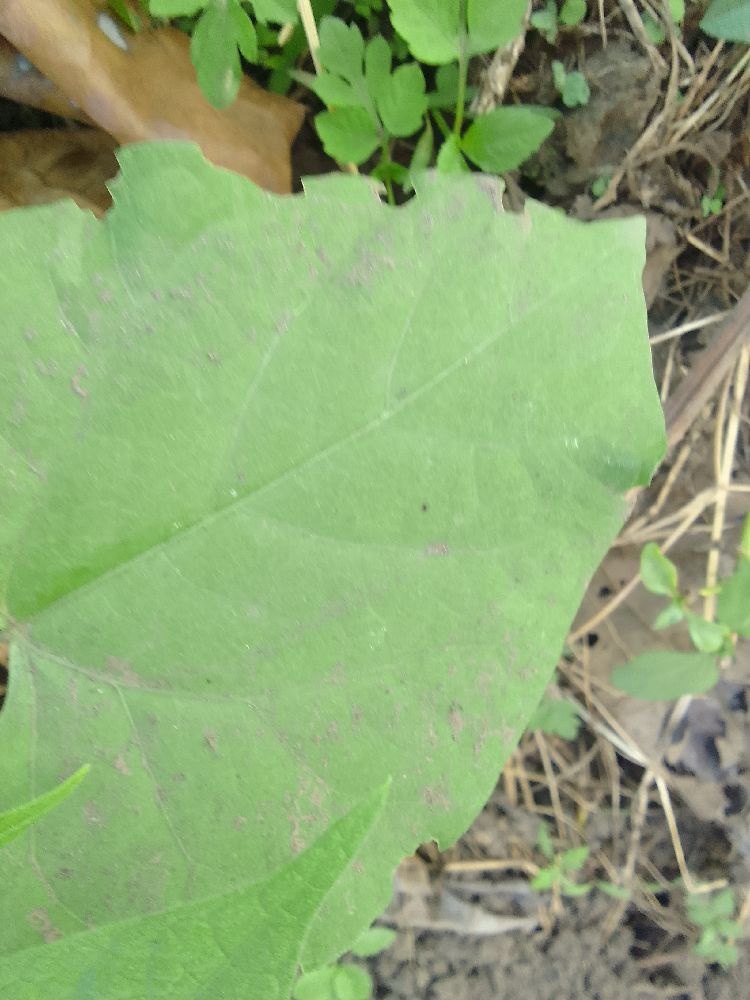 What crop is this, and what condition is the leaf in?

common bean, healthy
